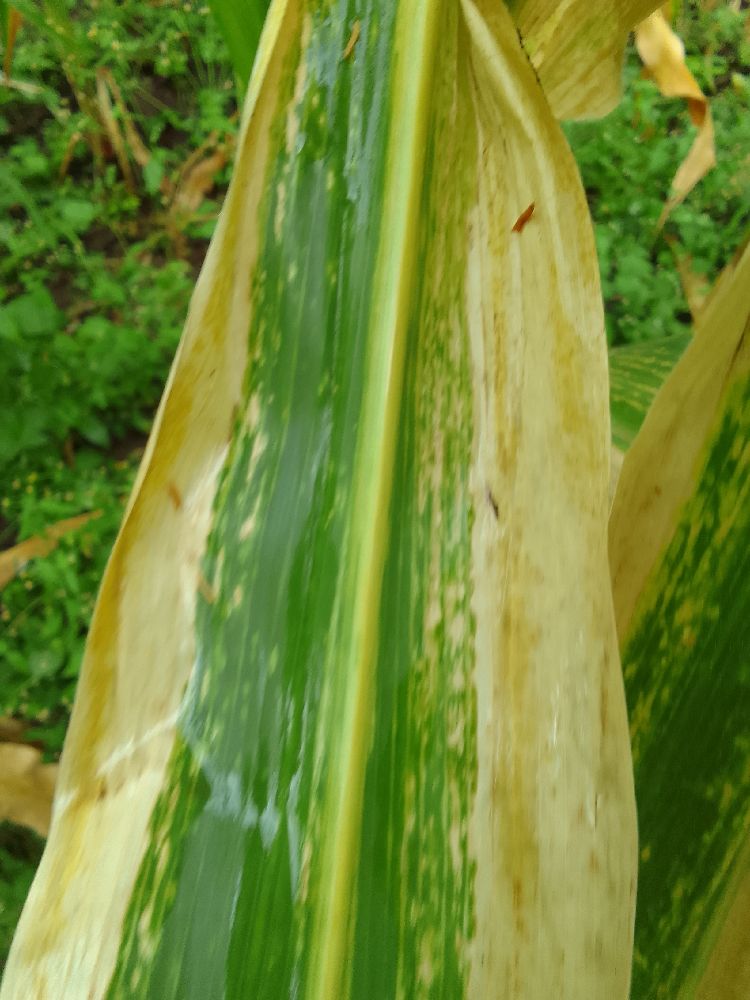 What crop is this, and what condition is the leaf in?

maize, maize lethal necrosis
